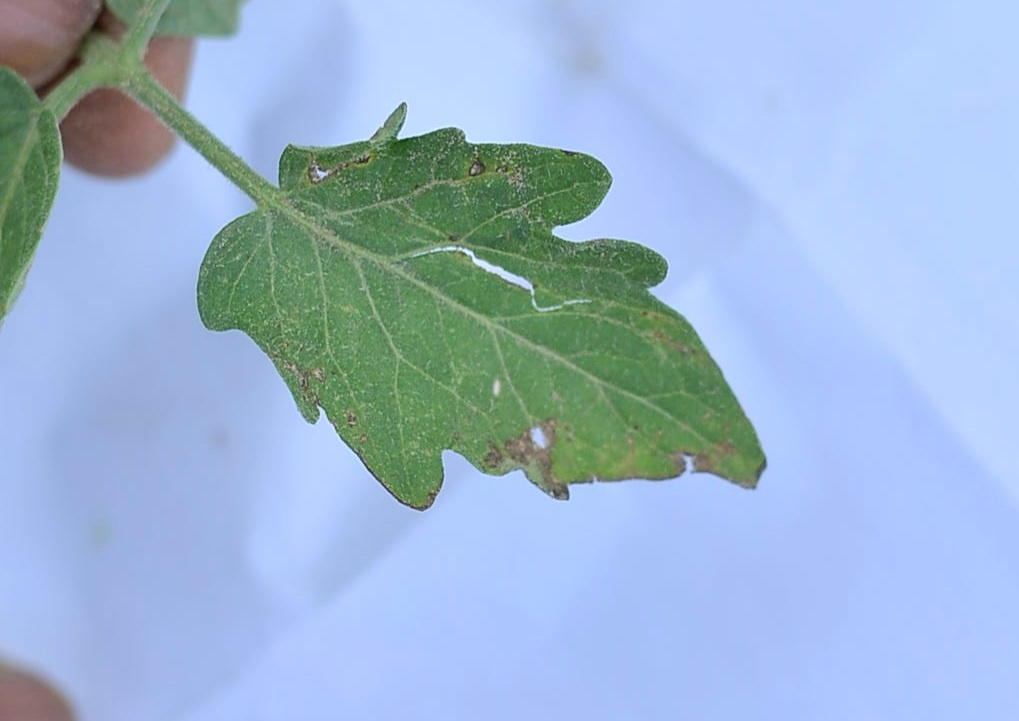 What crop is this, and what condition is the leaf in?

tomato, infected
